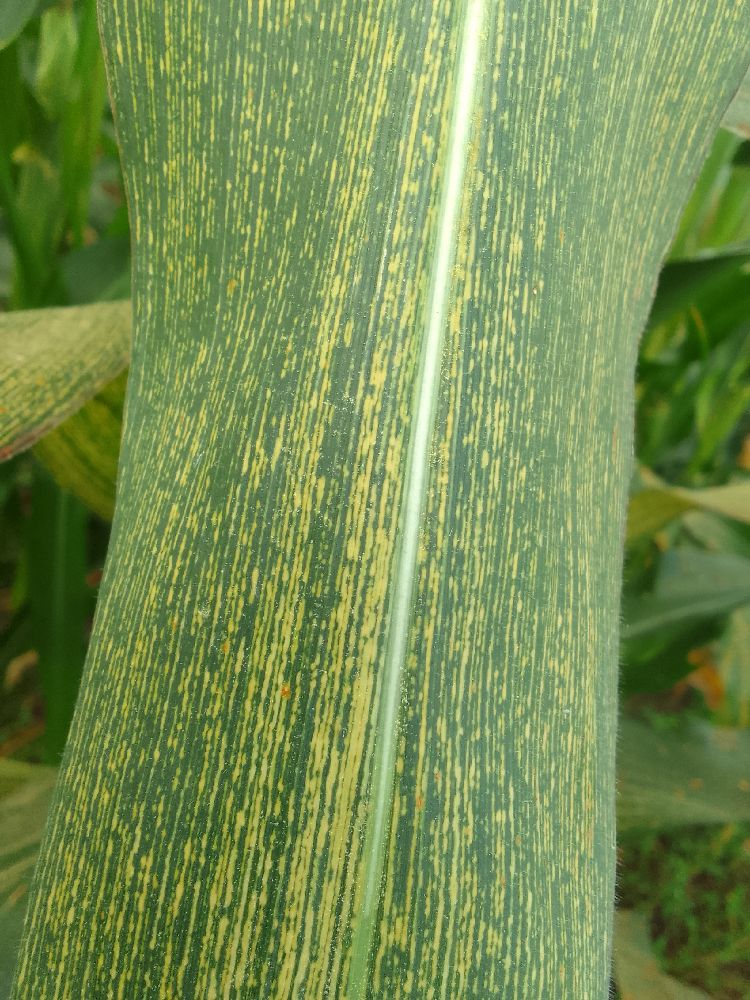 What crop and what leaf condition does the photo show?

maize, maize streak virus
